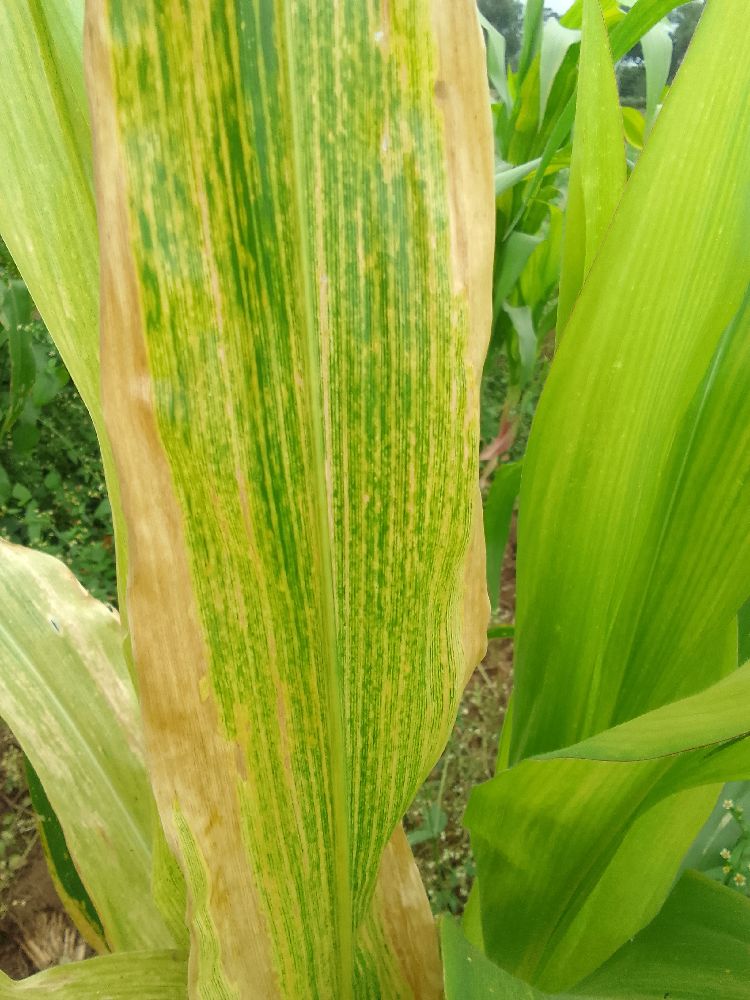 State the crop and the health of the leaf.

maize, maize lethal necrosis
